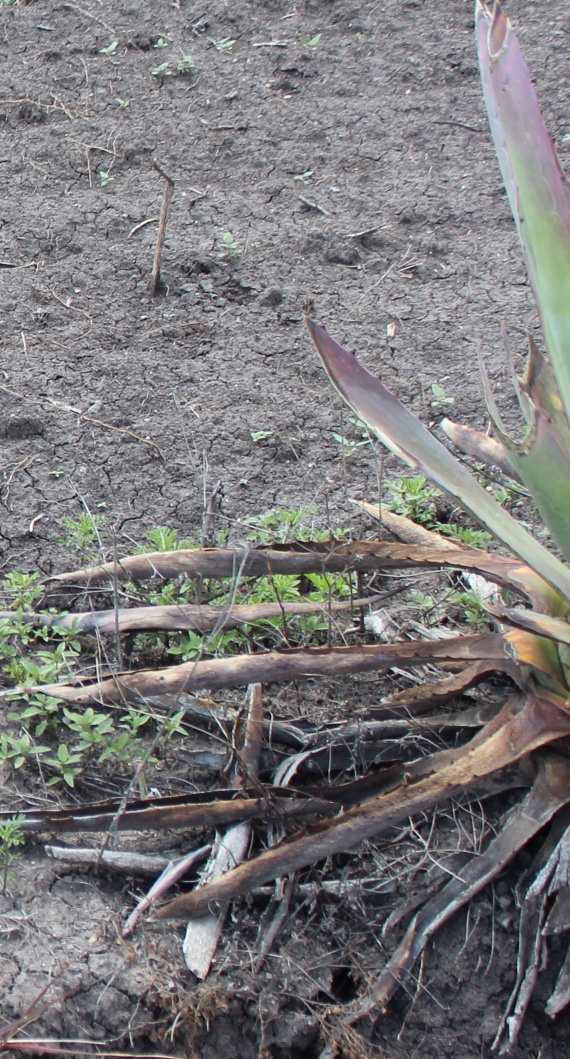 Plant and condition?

agave, sick
